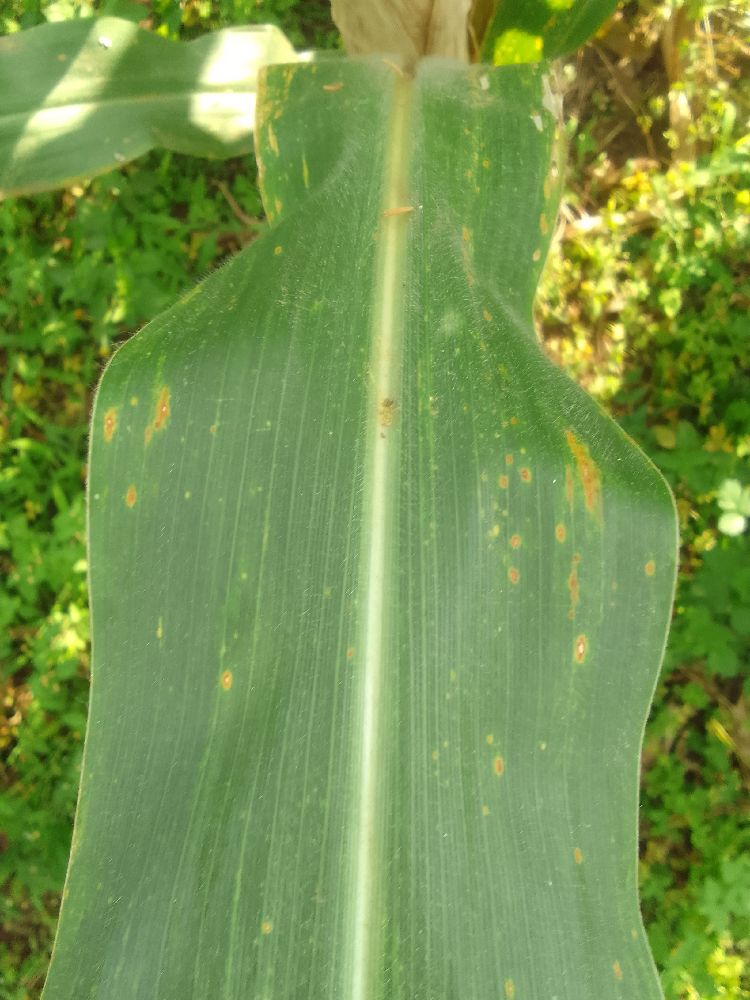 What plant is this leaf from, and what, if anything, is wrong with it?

maize, maize lethal necrosis
